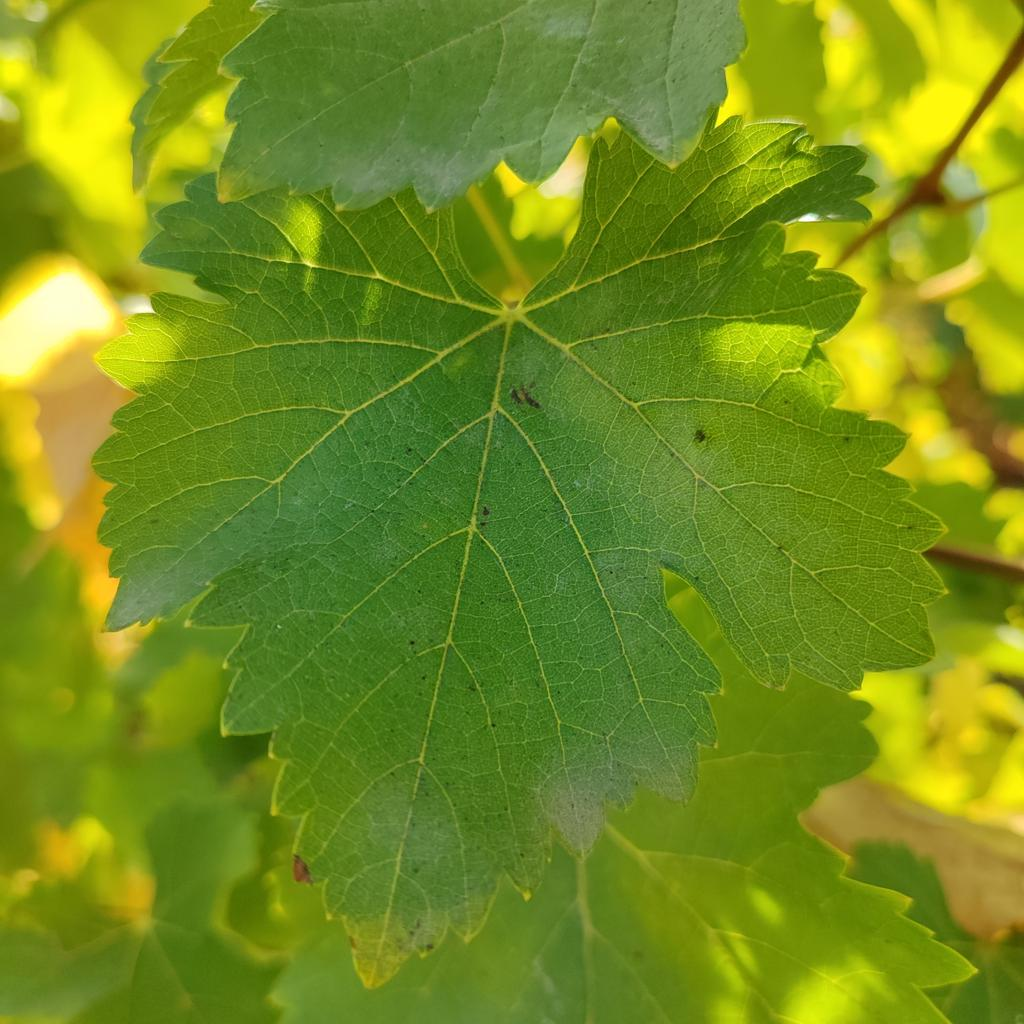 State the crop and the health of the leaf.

grapevine, powdery mildew
